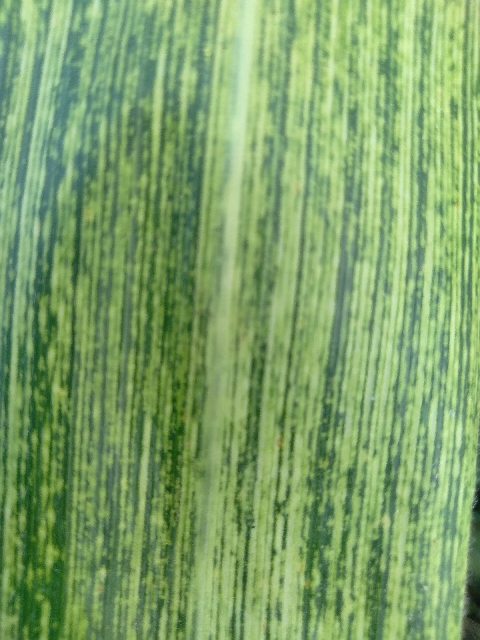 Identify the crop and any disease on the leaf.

maize, maize streak virus
